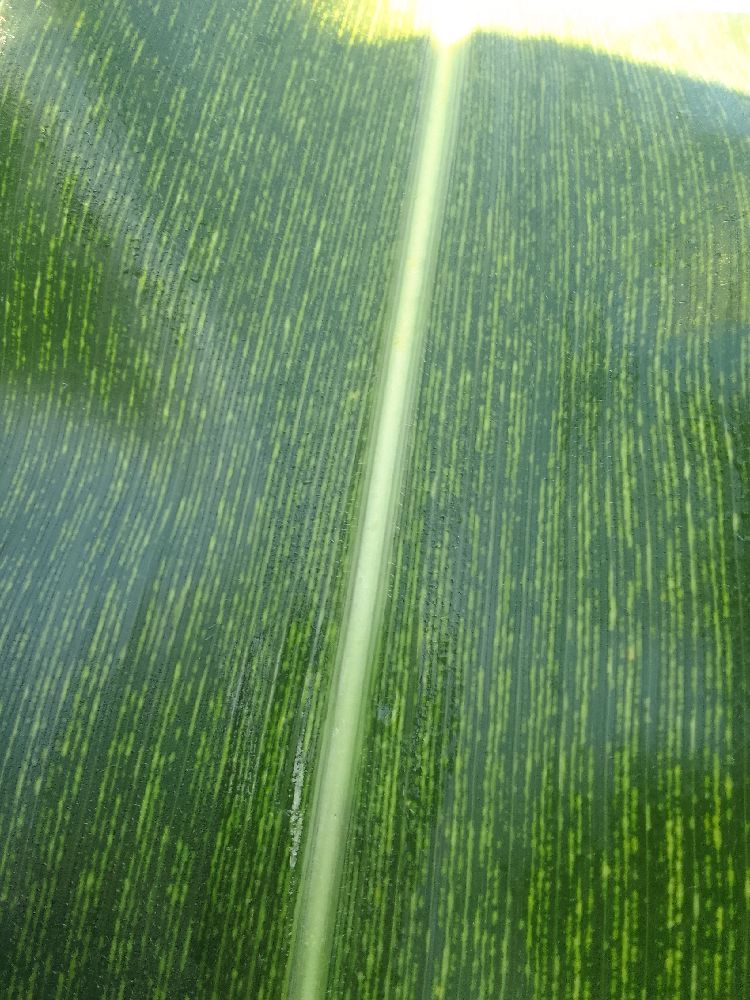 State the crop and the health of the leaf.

maize, maize streak virus
